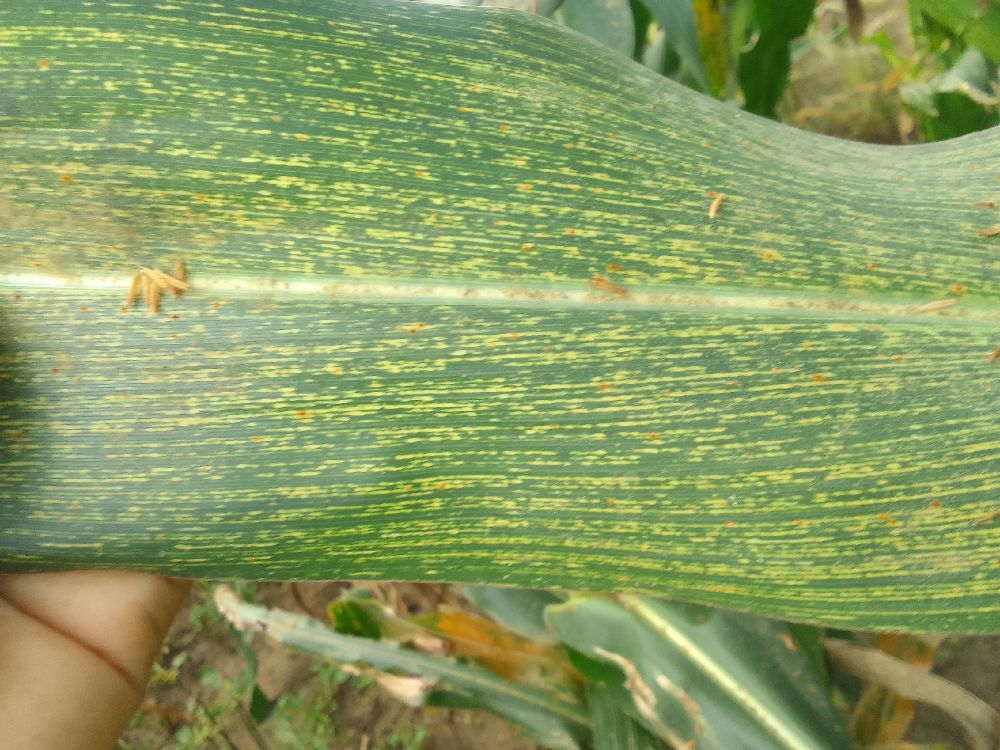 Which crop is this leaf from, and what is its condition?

maize, maize streak virus
